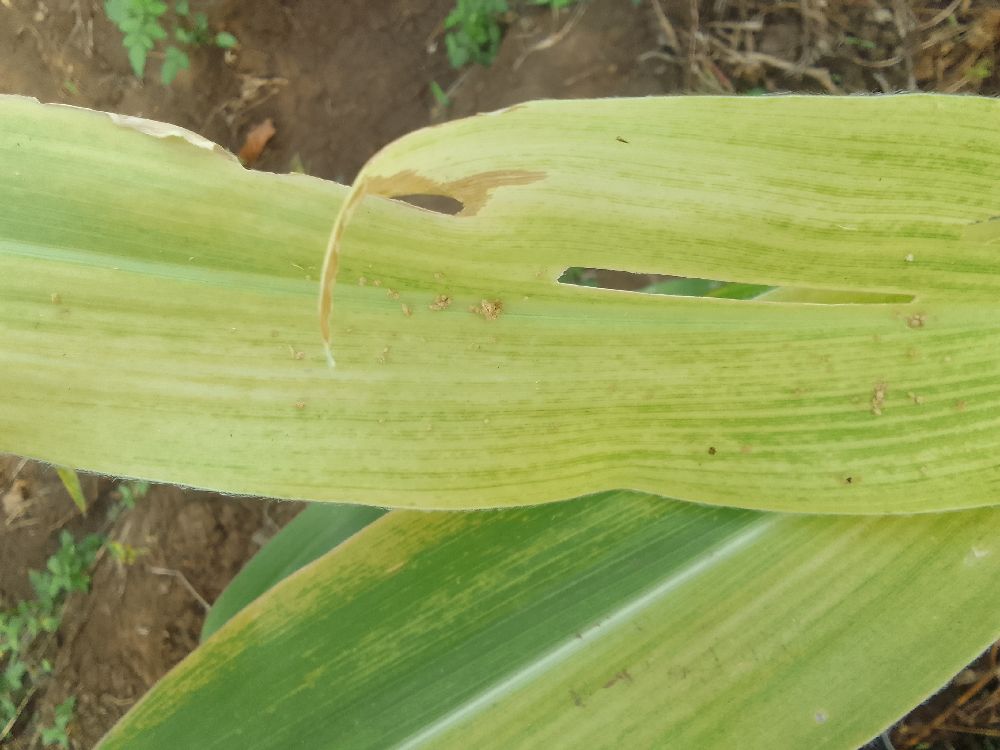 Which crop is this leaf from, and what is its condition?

maize, maize lethal necrosis
